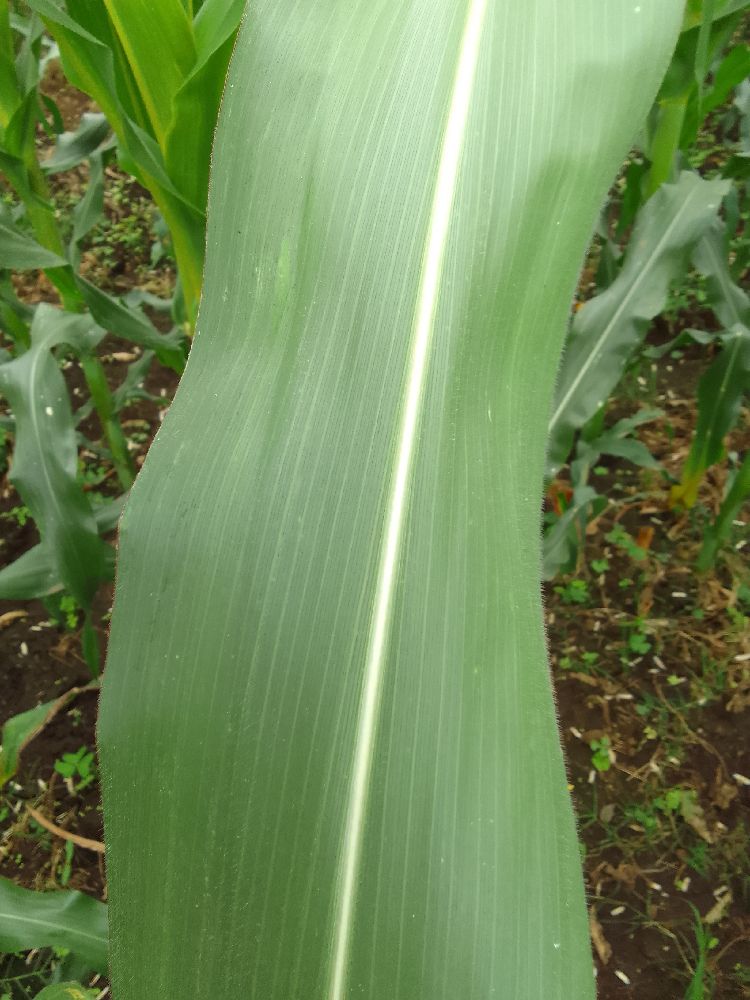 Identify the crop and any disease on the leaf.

maize, healthy
